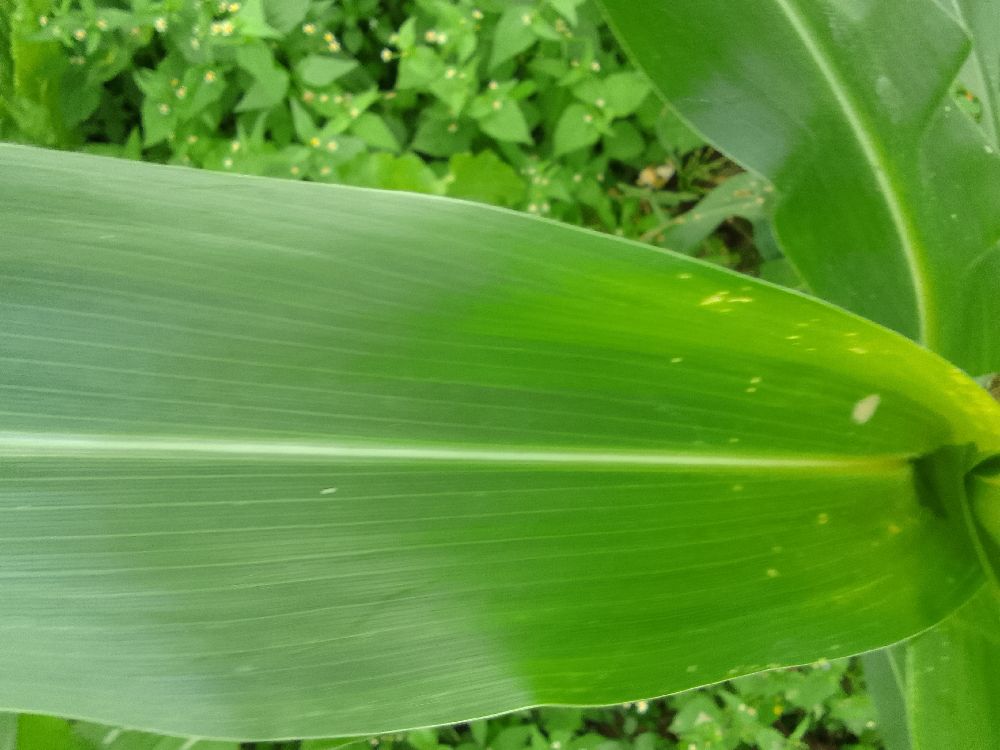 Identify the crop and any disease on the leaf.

maize, healthy
